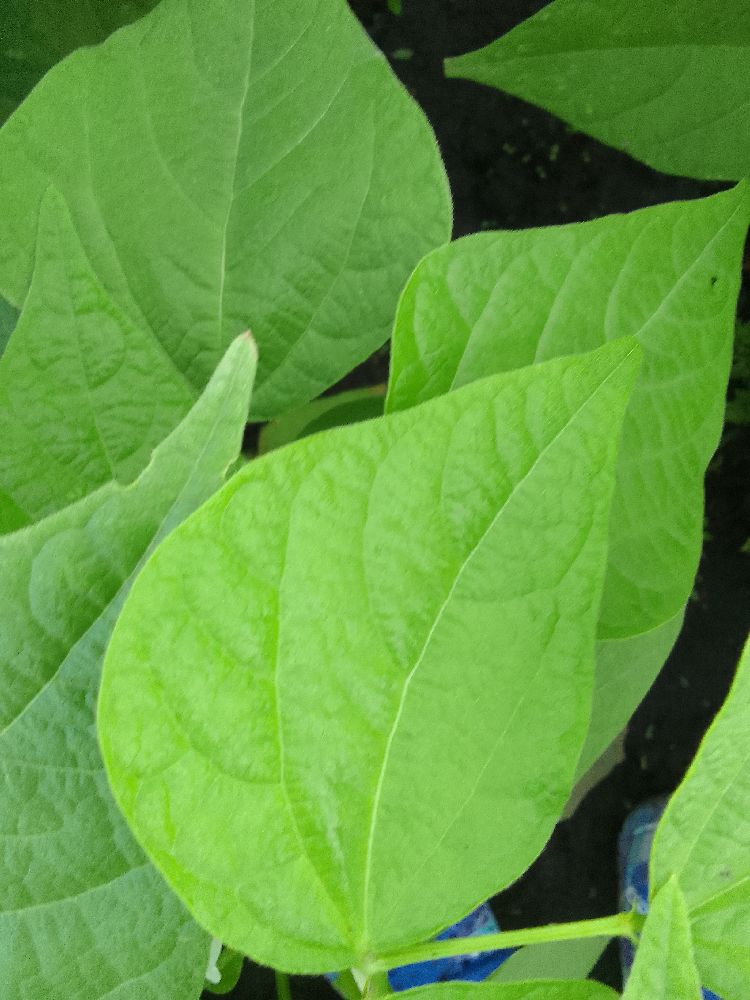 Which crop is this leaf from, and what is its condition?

common bean, healthy
